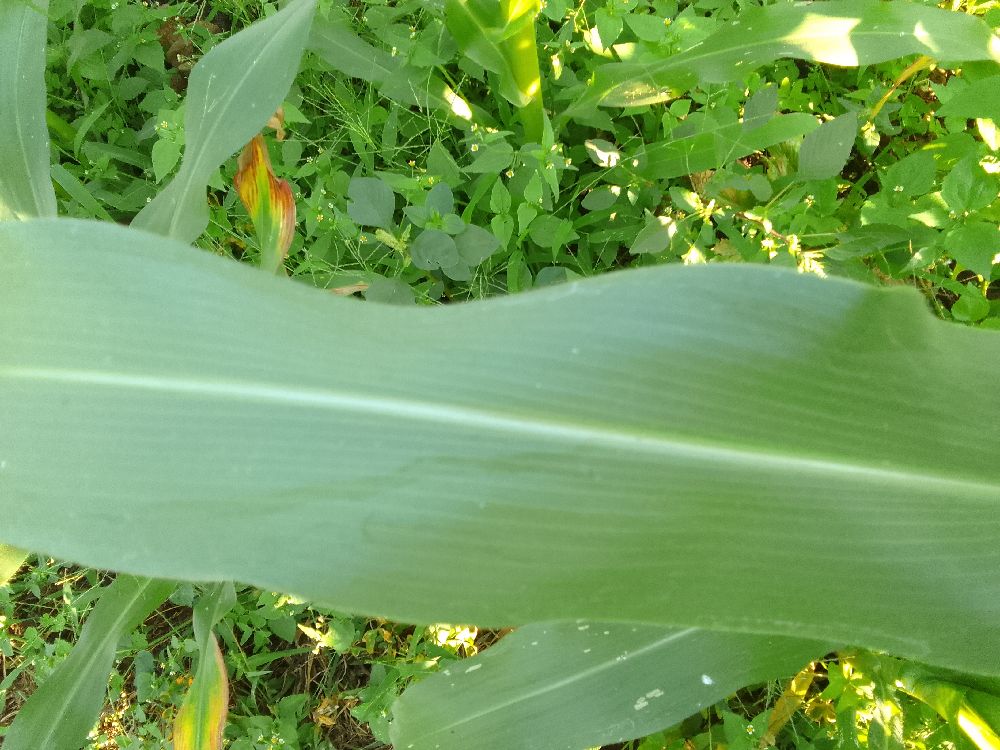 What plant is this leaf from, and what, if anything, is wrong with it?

maize, healthy
